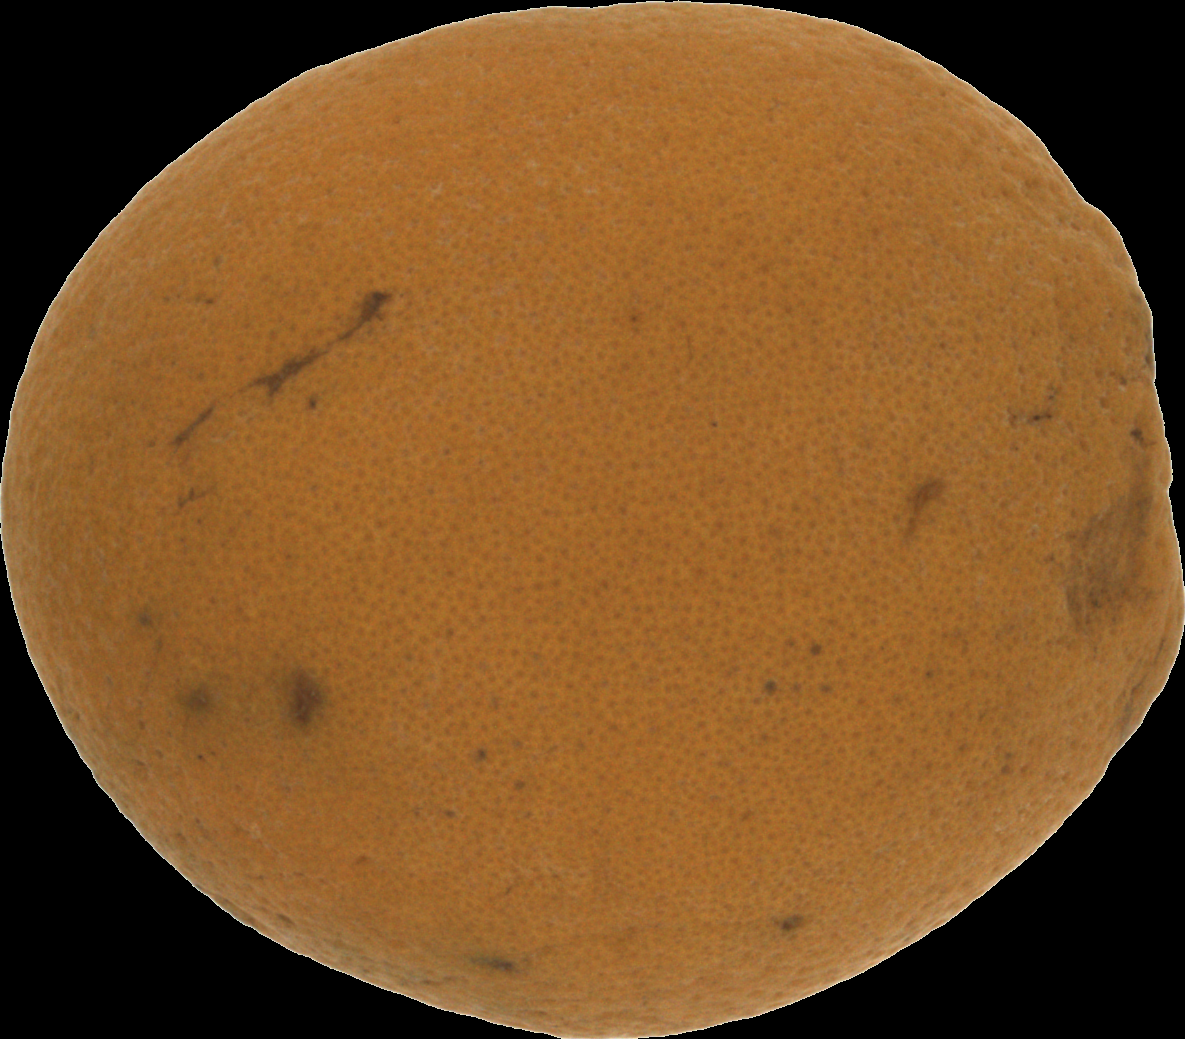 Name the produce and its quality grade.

orange, bad
